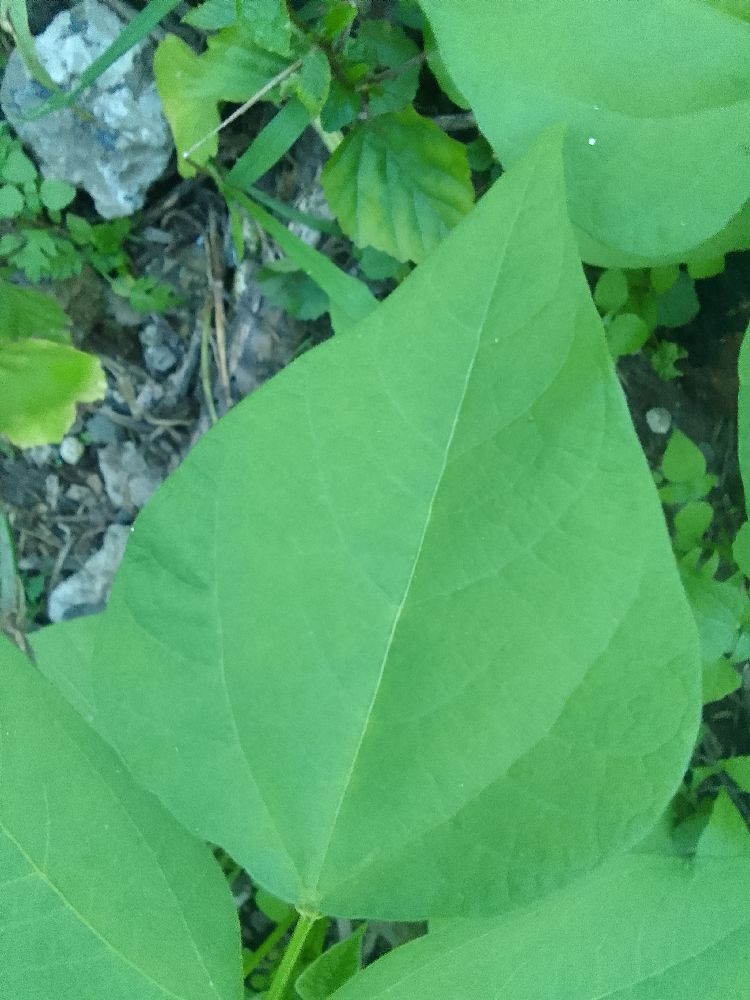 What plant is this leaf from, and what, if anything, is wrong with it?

common bean, healthy
